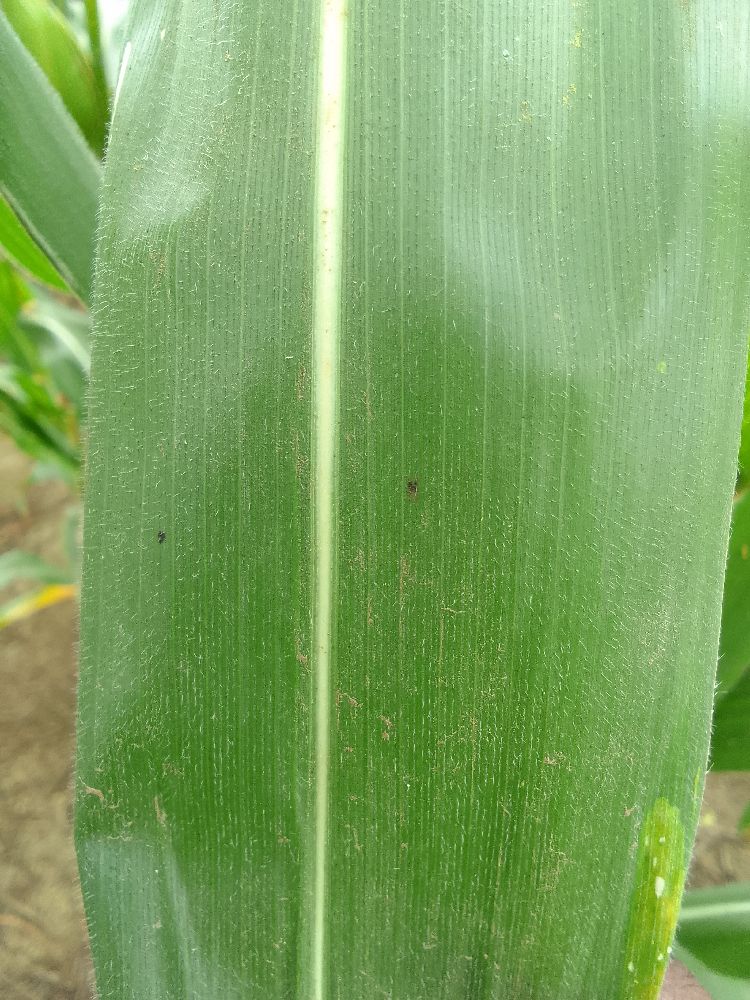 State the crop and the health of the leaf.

maize, healthy
